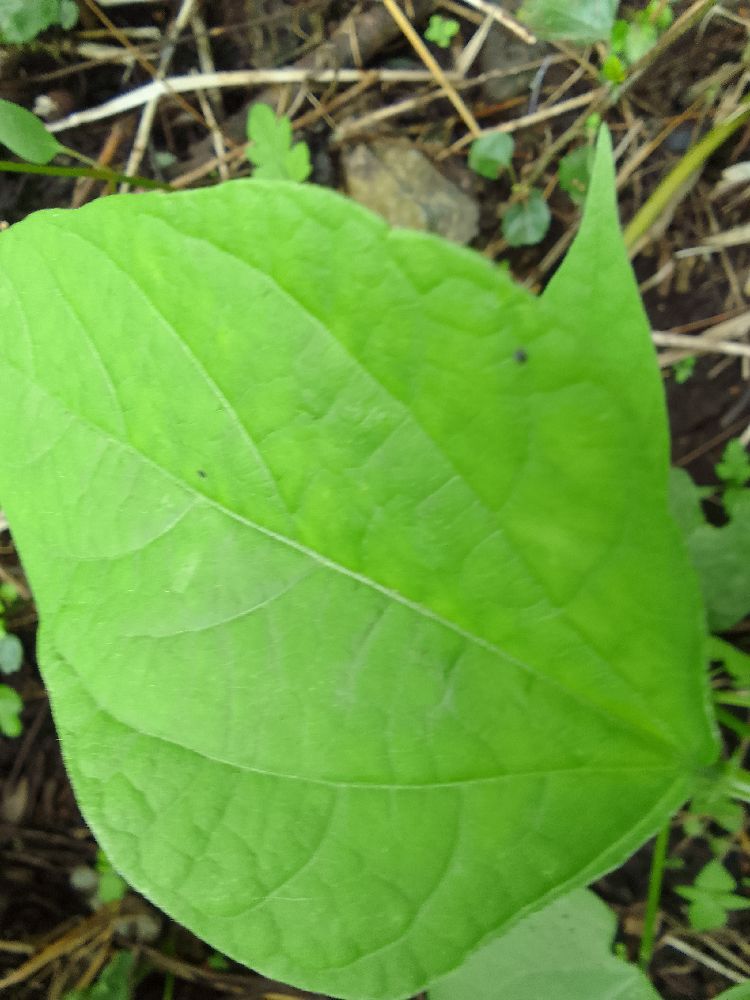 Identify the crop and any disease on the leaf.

common bean, healthy
